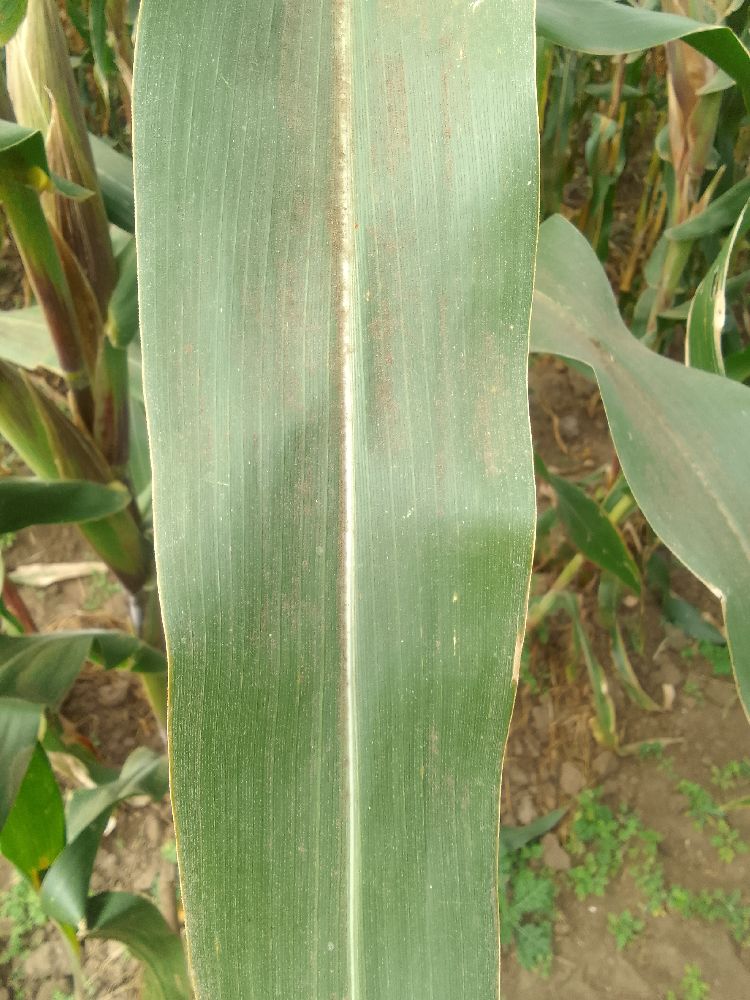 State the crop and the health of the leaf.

maize, healthy
